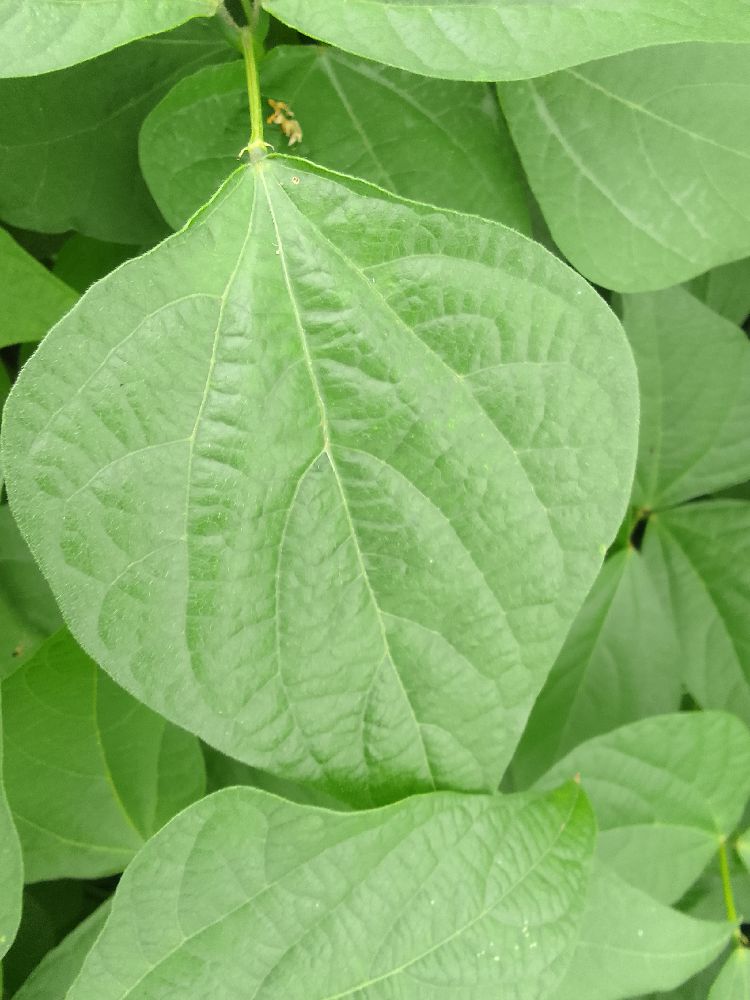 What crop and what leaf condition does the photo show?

common bean, healthy
